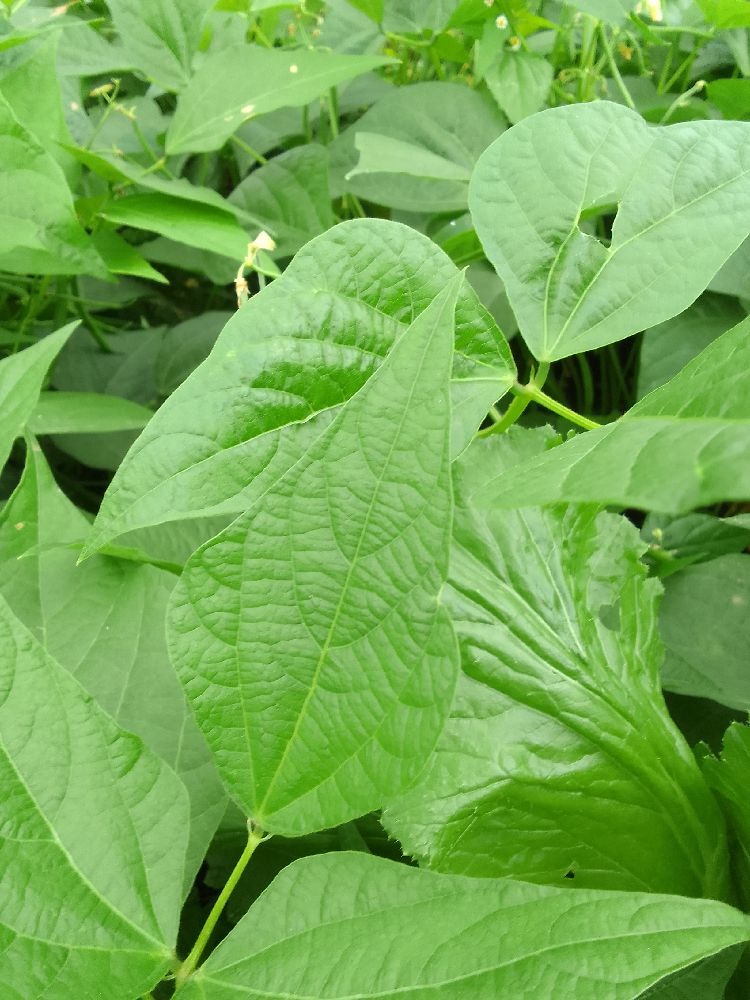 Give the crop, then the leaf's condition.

common bean, healthy
